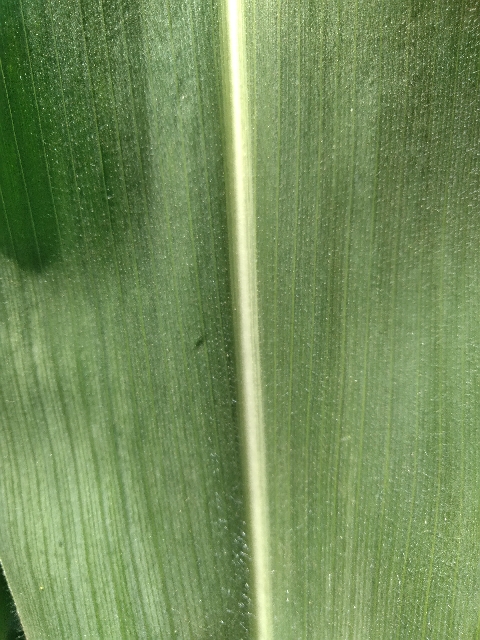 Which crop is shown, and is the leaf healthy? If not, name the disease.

maize, healthy
